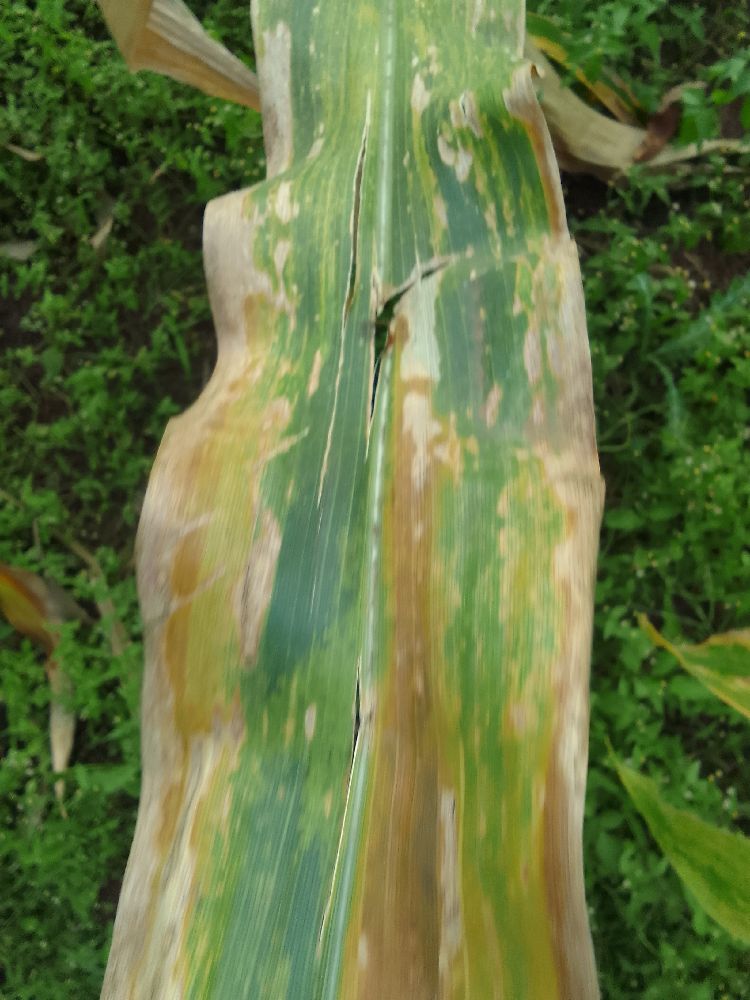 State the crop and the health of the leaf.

maize, maize lethal necrosis
